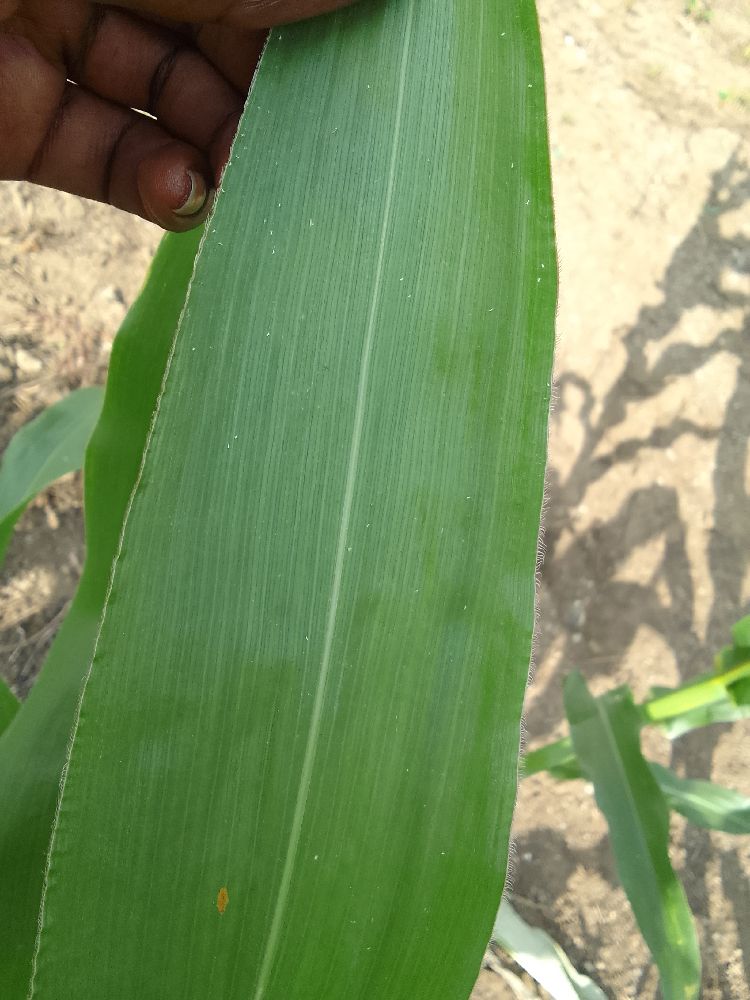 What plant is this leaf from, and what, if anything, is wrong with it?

maize, healthy
